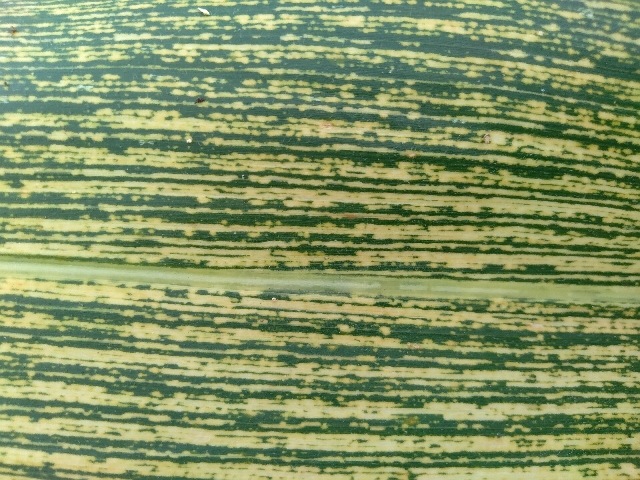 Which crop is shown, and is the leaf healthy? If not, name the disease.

maize, maize streak virus
